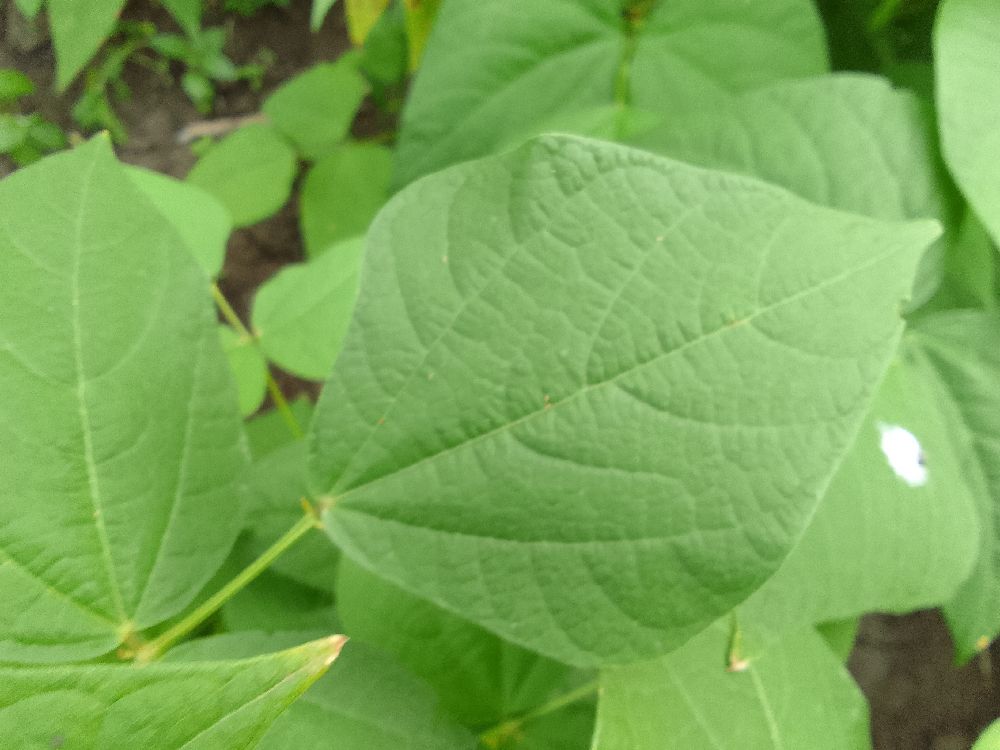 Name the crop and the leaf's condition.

common bean, healthy
